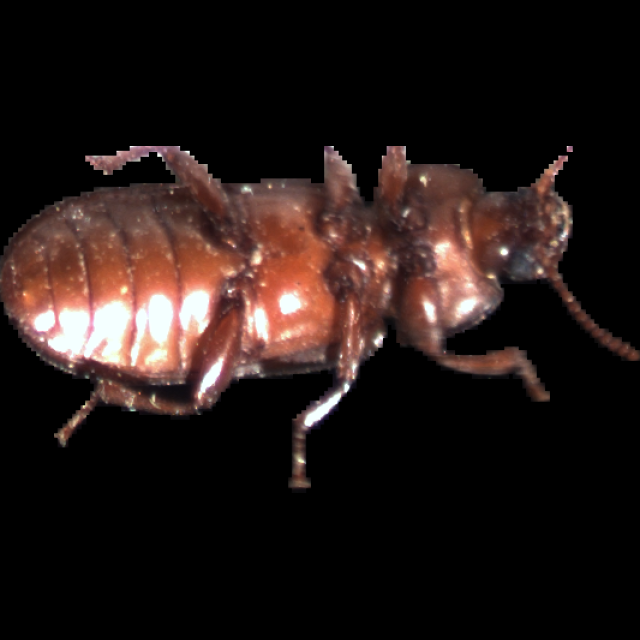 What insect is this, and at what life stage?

mealworm beetle
